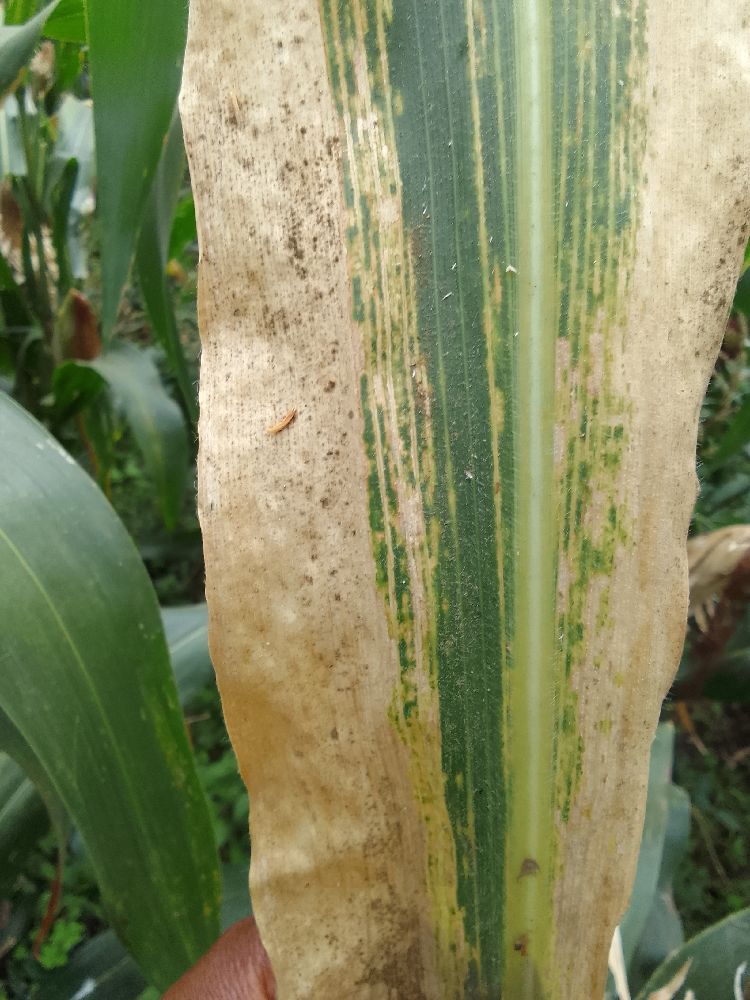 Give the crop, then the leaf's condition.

maize, maize lethal necrosis
